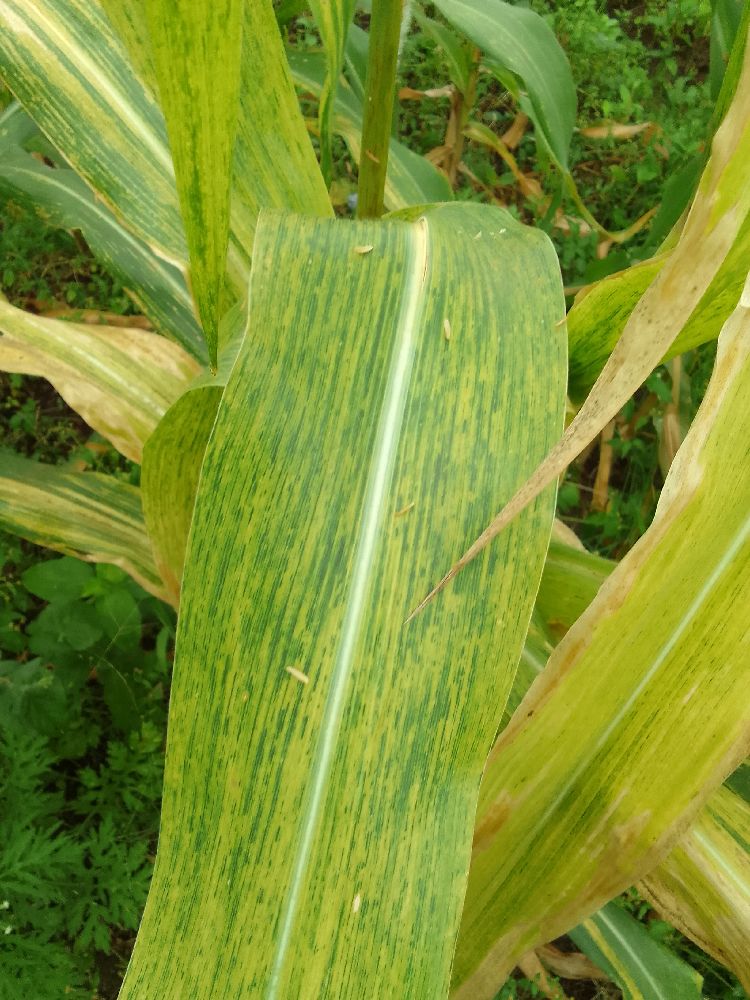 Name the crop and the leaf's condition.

maize, maize lethal necrosis
